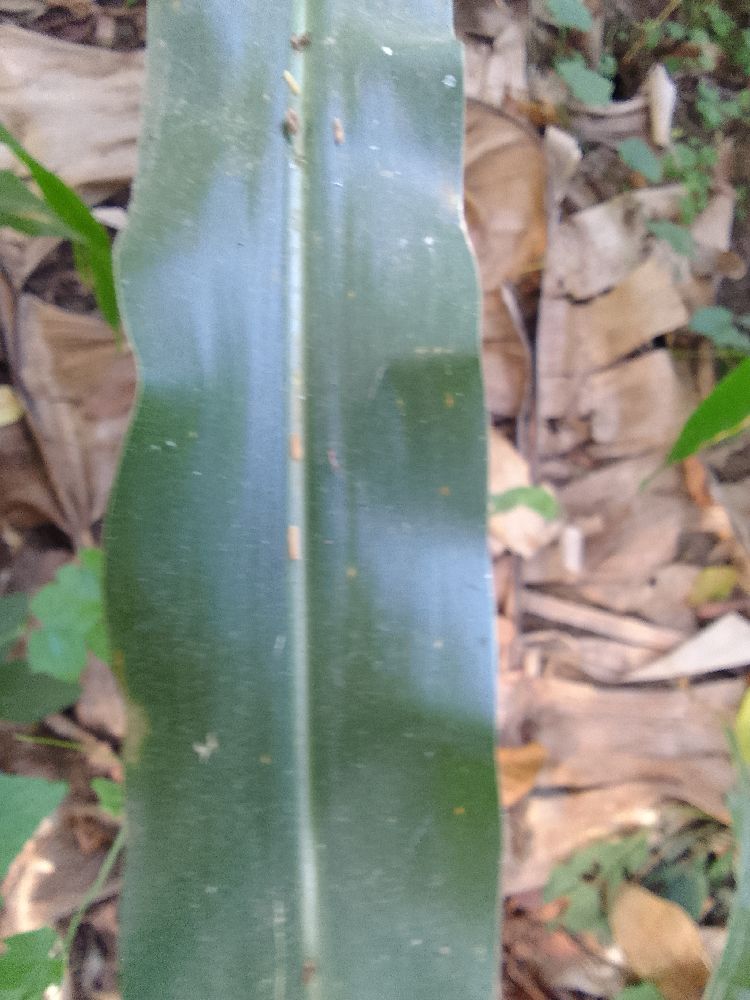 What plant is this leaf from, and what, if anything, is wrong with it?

maize, healthy
